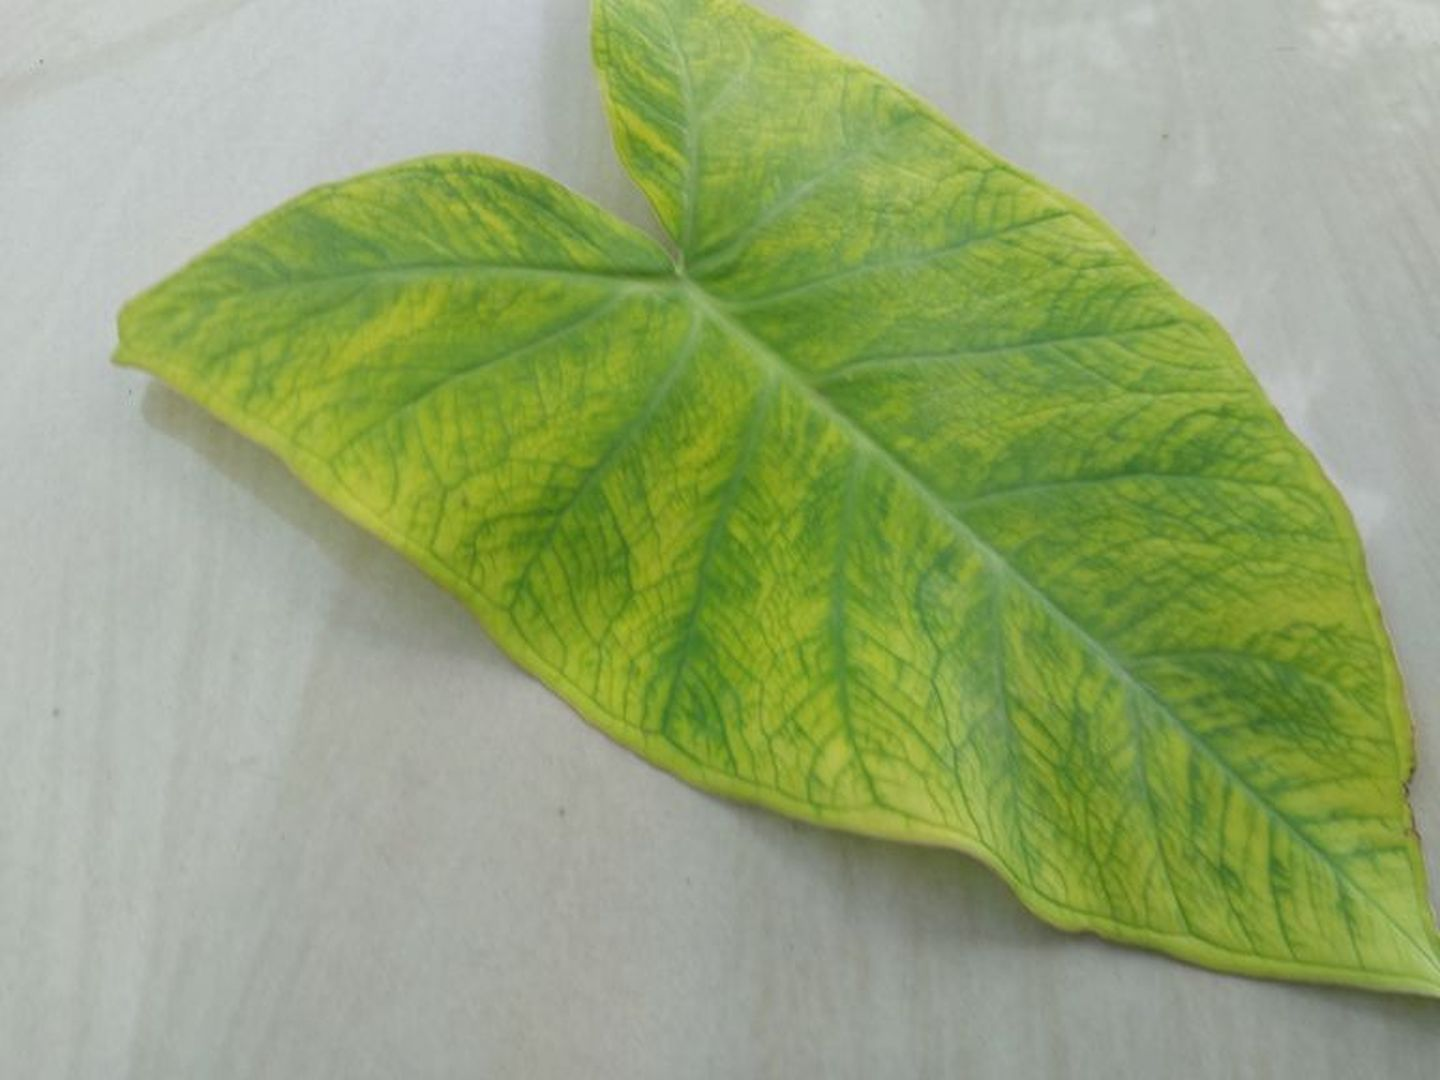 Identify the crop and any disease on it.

taro, mosaic
